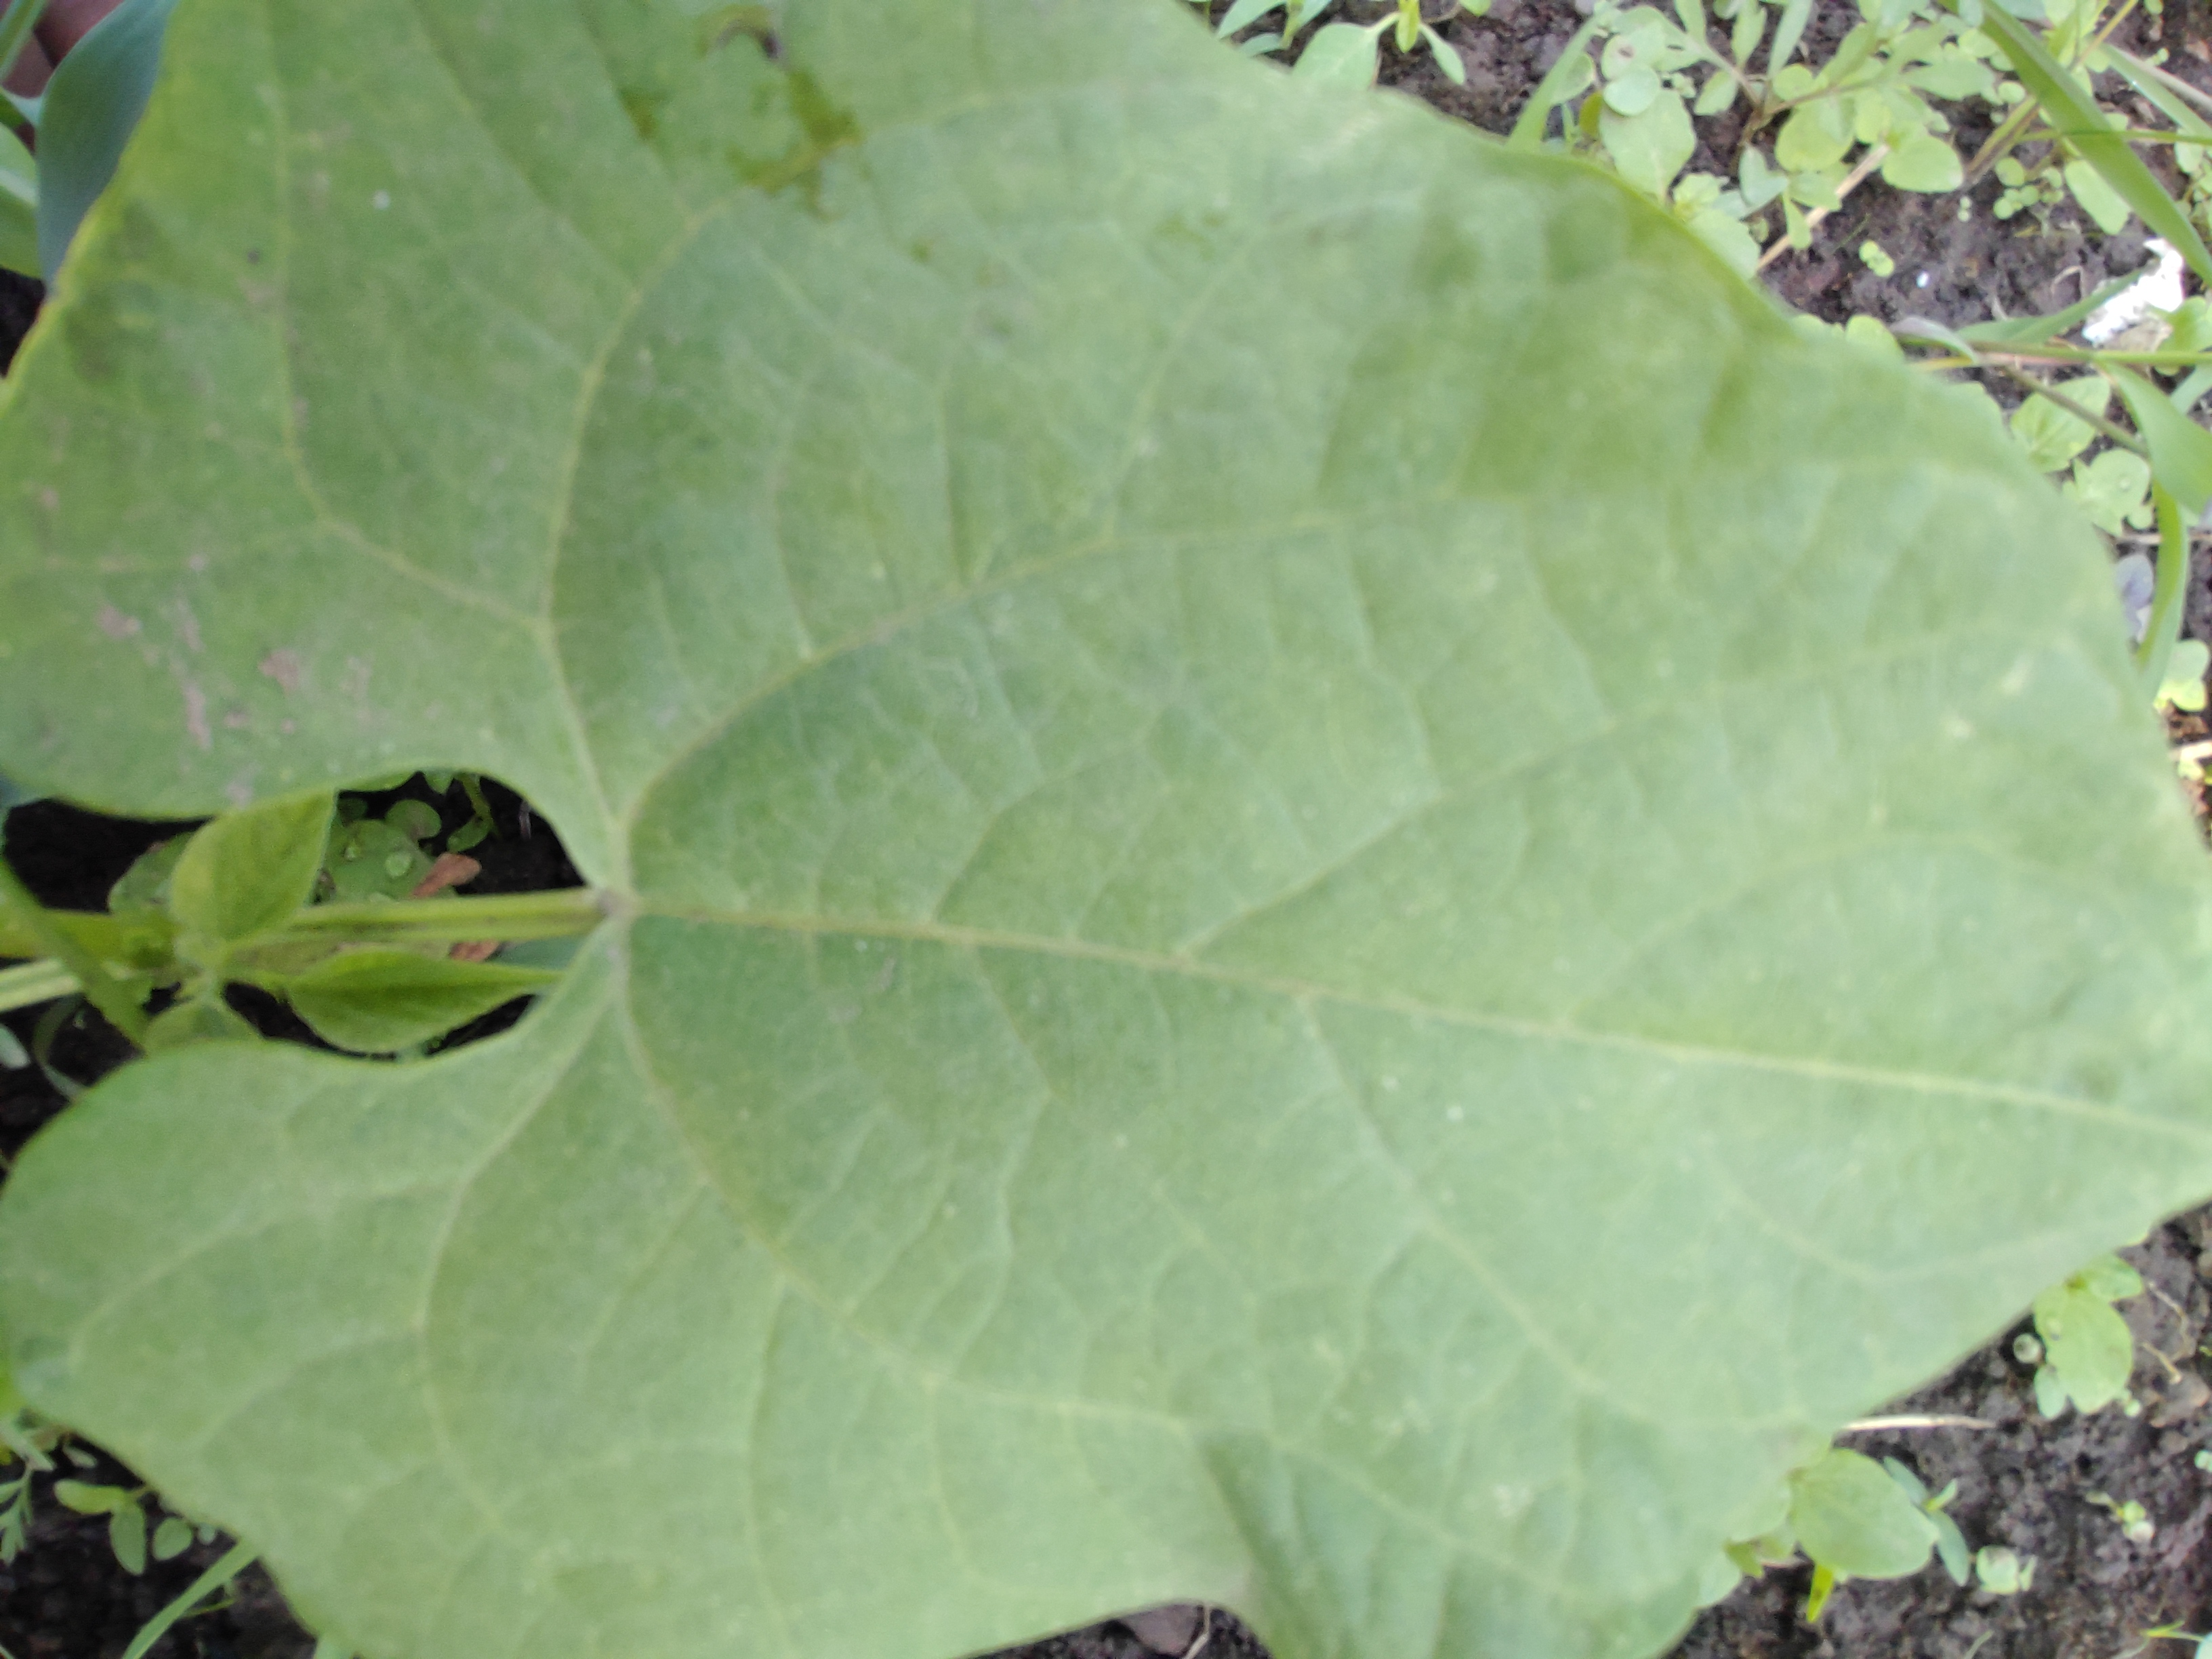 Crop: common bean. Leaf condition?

healthy
